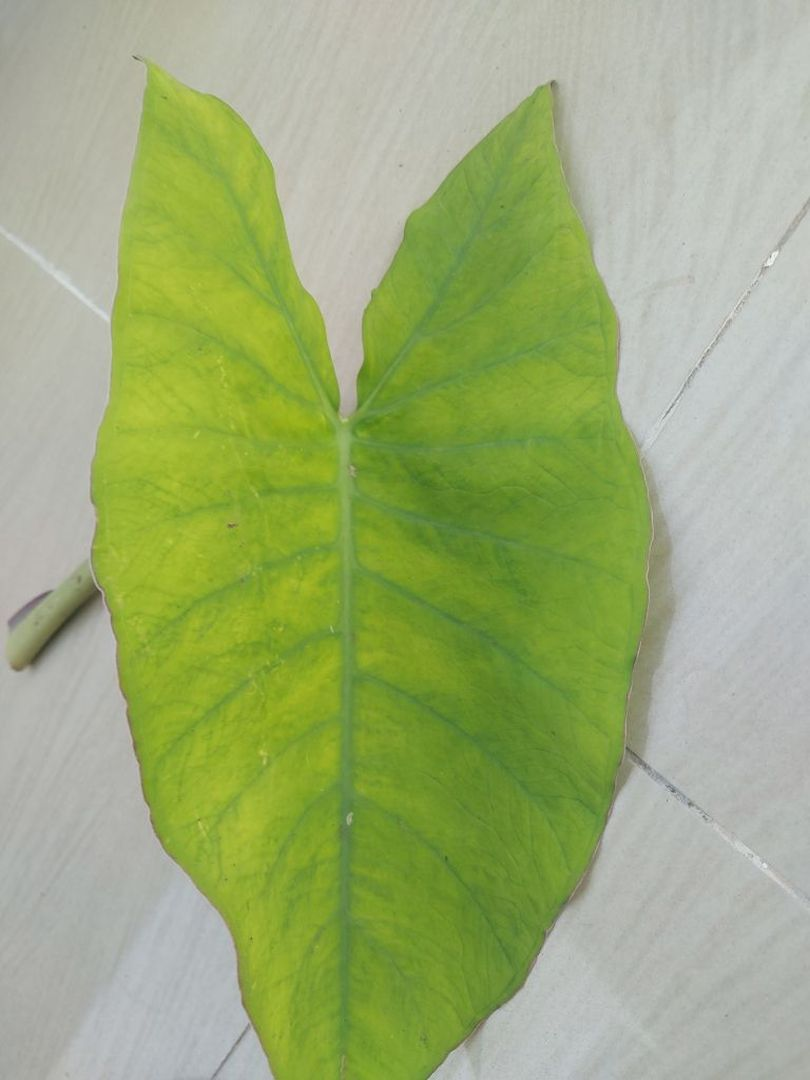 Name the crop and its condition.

taro, mosaic
